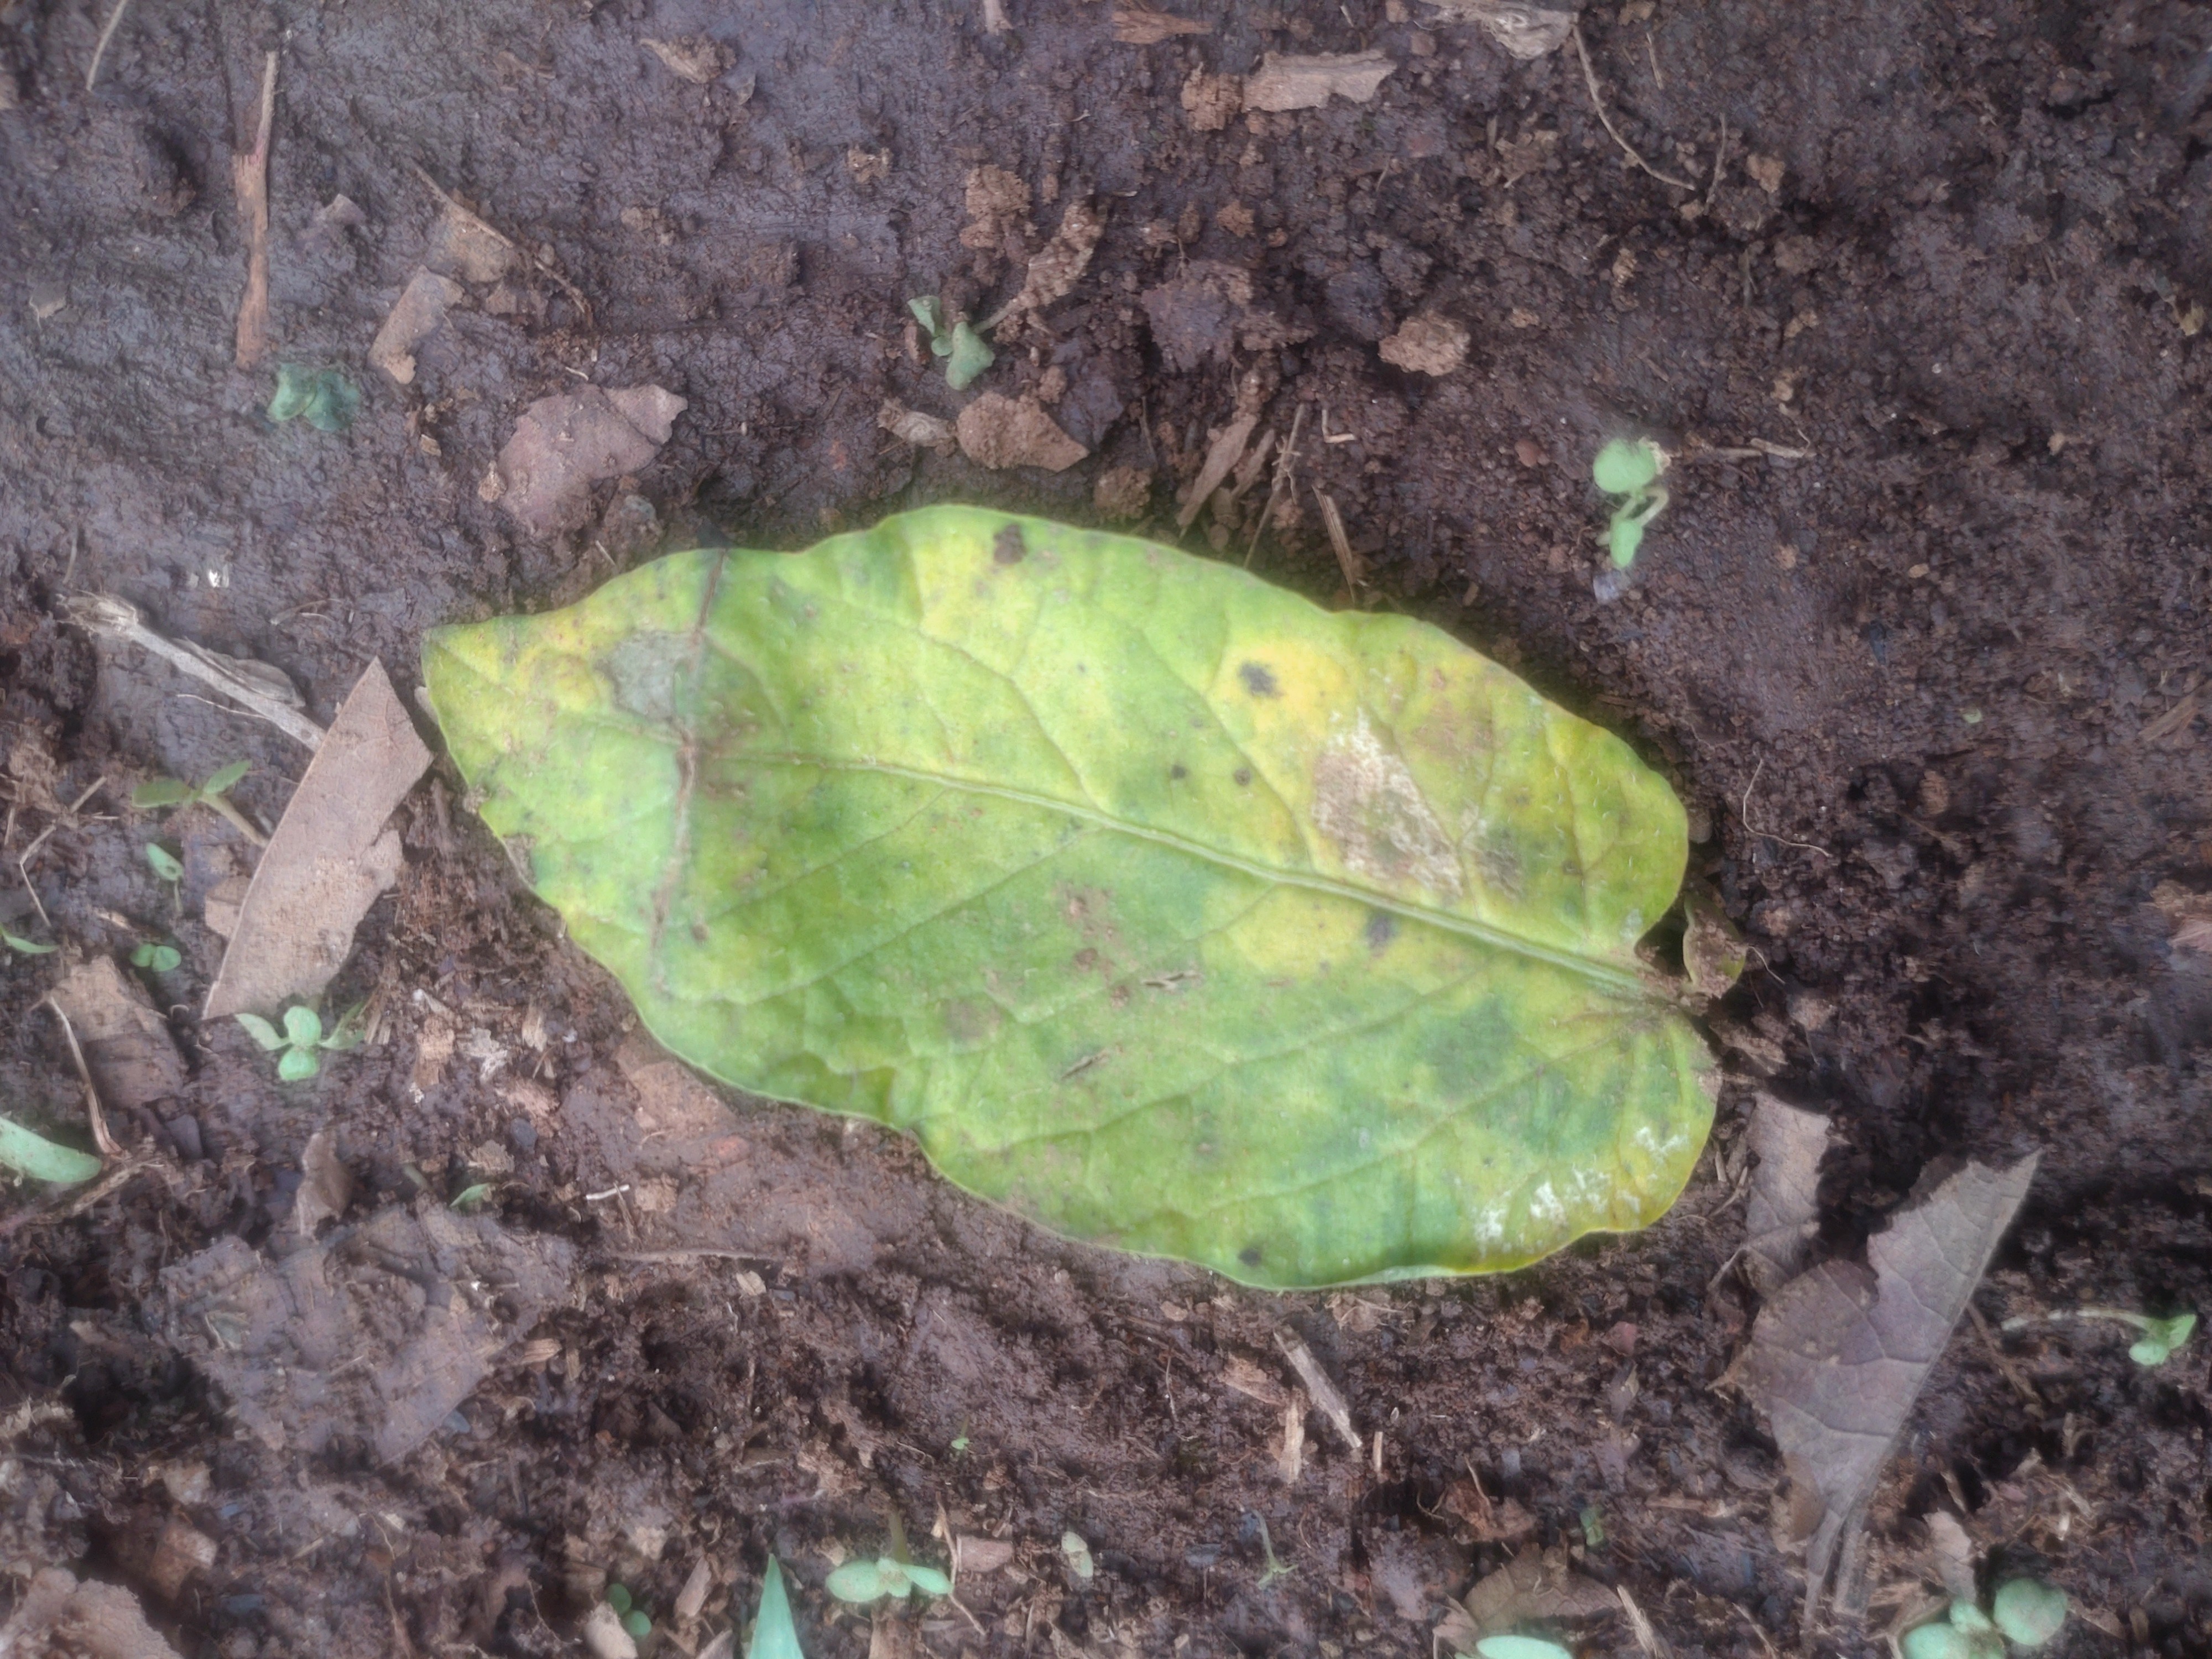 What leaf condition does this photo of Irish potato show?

late blight
